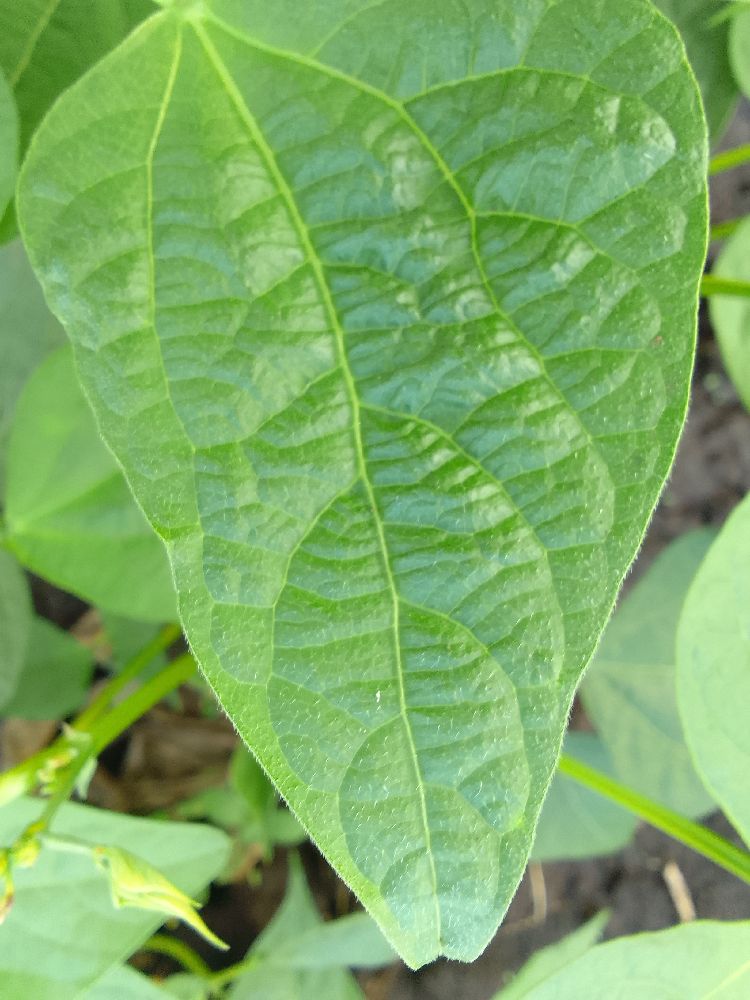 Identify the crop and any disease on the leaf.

common bean, healthy
